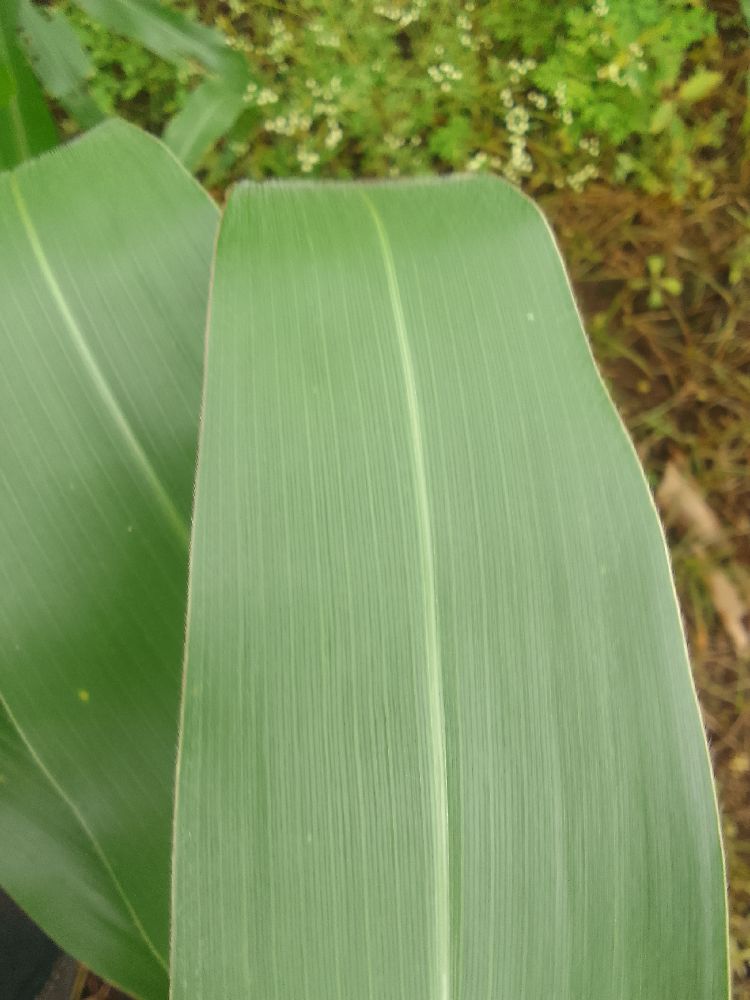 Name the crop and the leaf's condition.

maize, healthy
